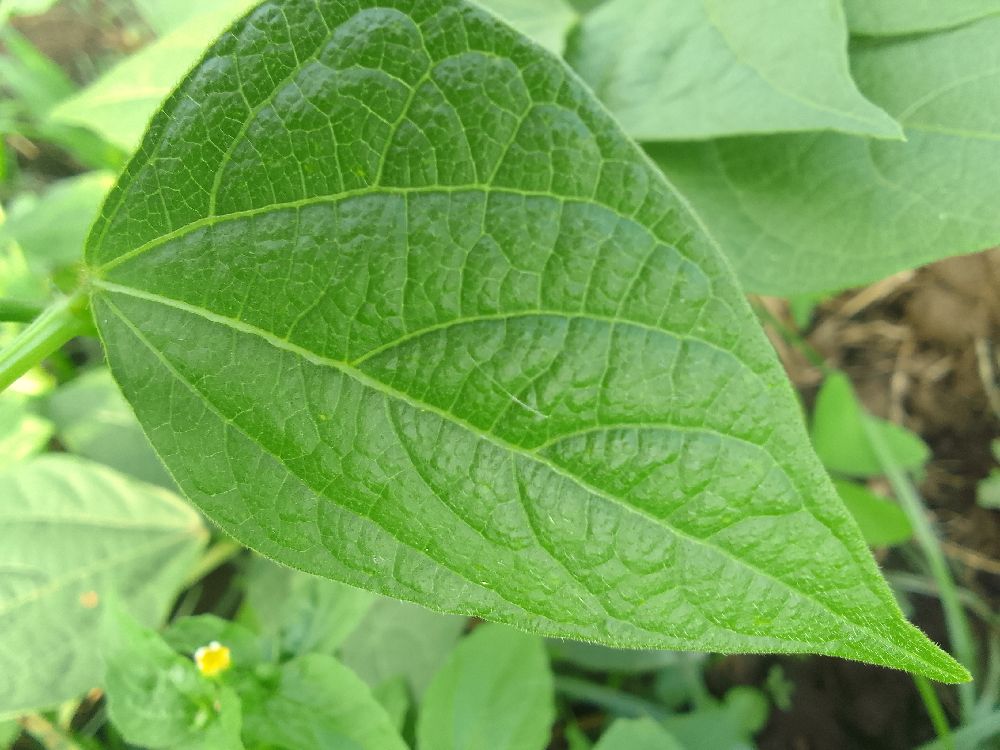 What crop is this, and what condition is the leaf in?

common bean, healthy
